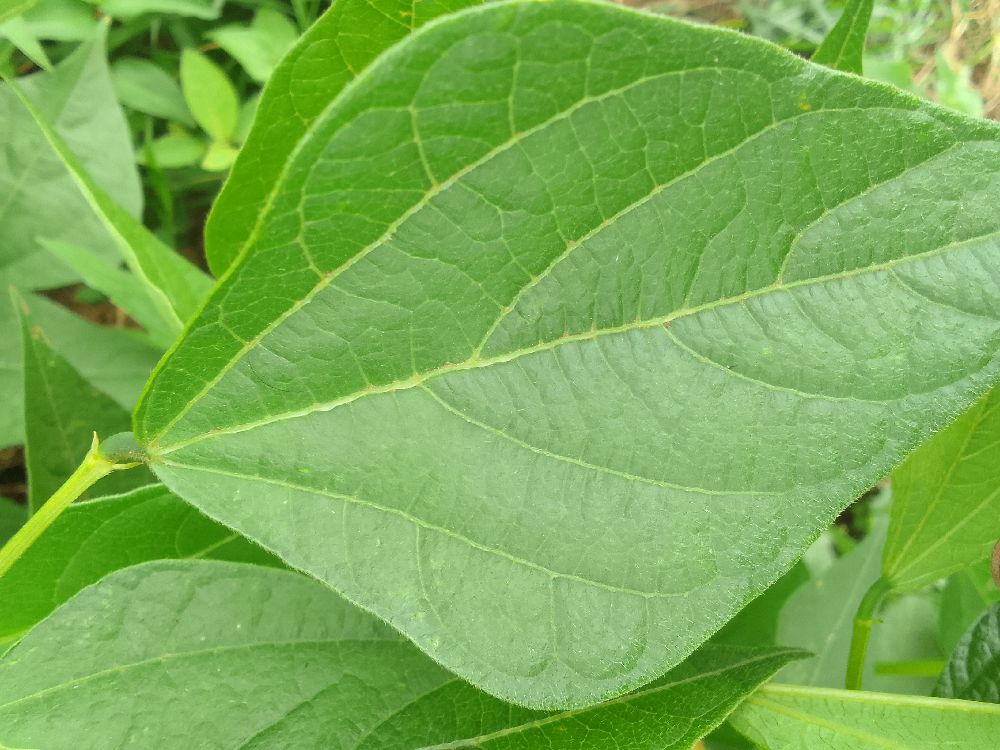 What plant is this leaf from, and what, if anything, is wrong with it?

common bean, healthy
